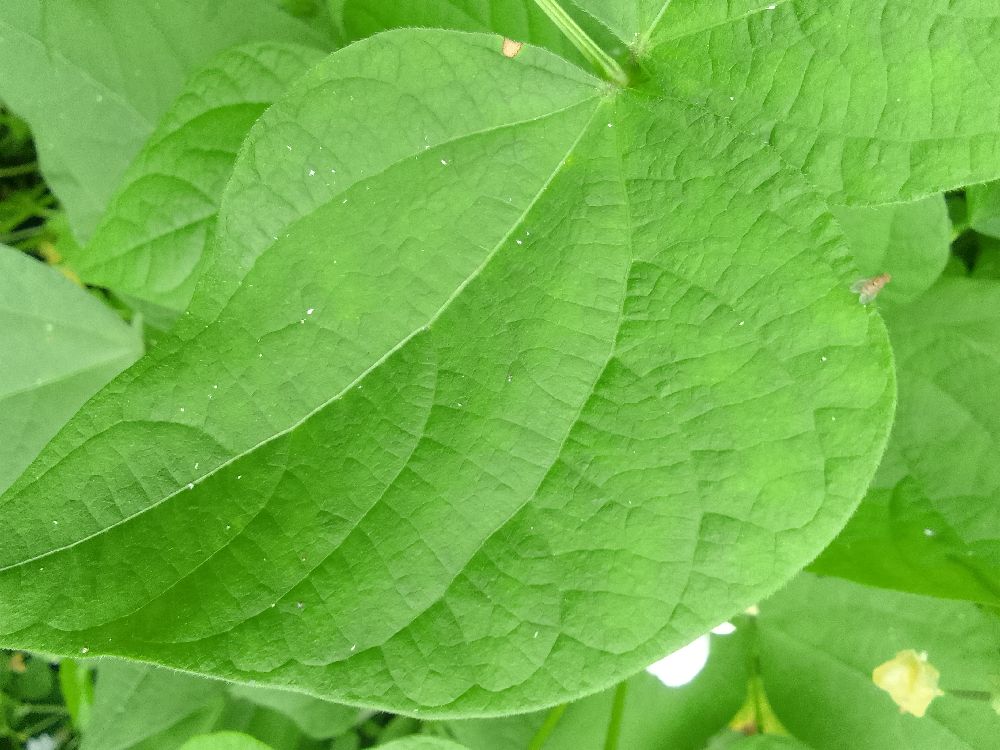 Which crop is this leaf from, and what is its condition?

common bean, healthy
